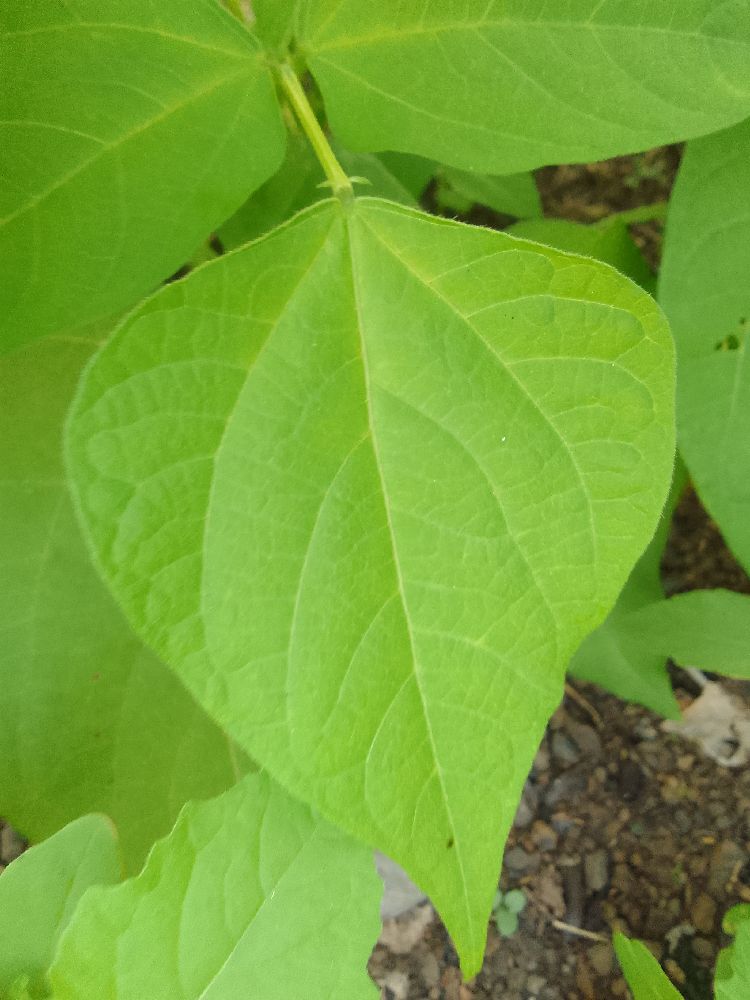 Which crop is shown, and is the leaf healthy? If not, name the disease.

common bean, healthy
